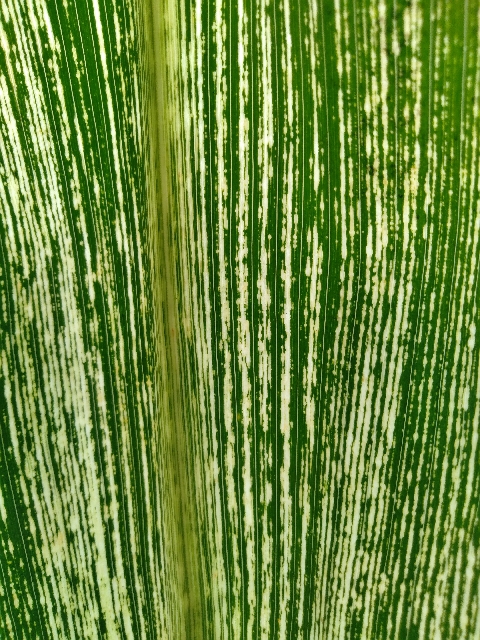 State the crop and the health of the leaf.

maize, maize streak virus
